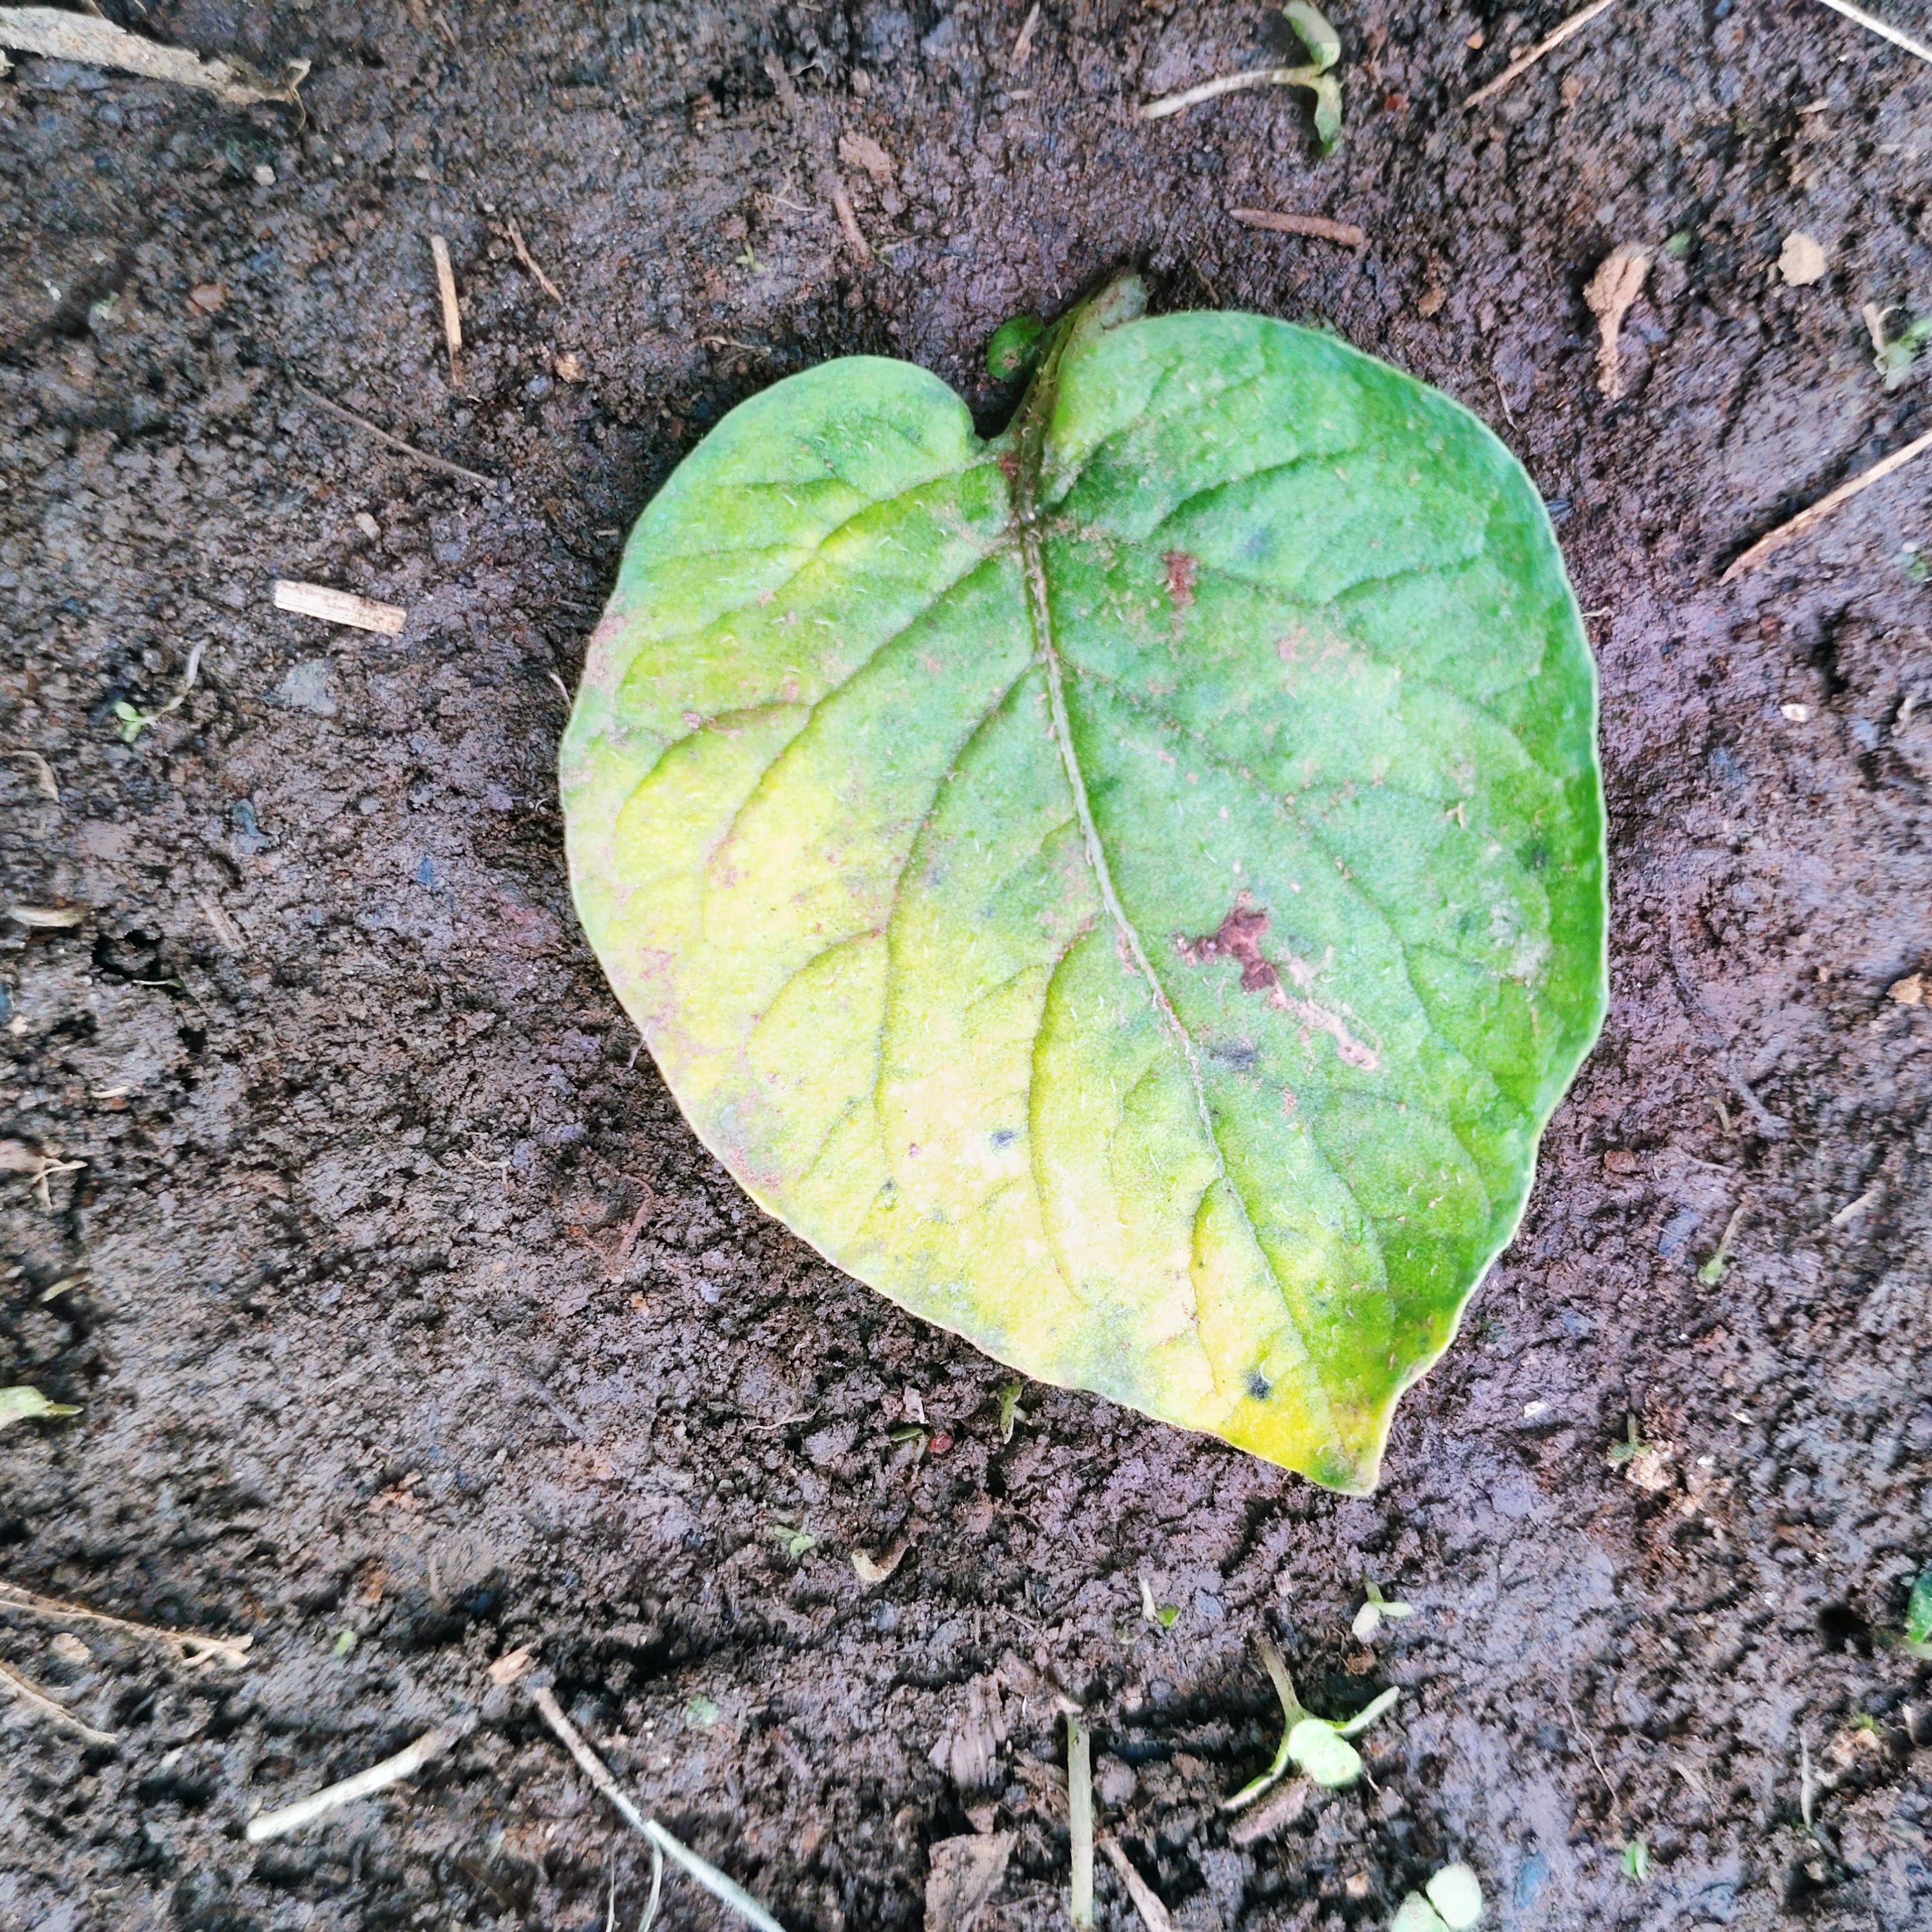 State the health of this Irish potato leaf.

late blight
